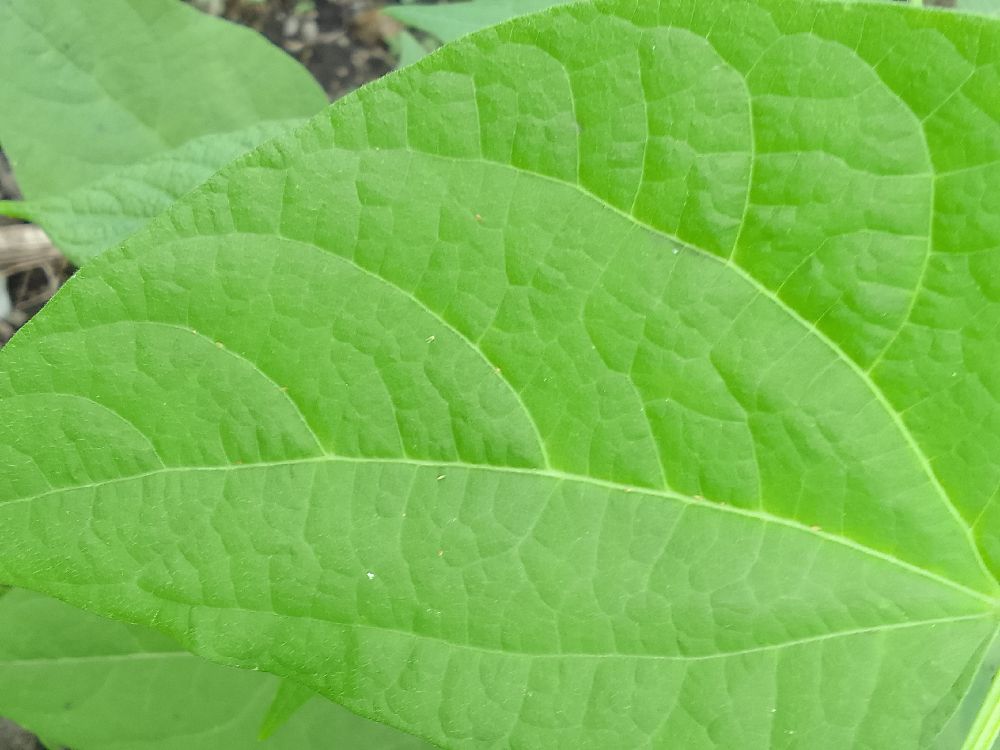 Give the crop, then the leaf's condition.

common bean, healthy
